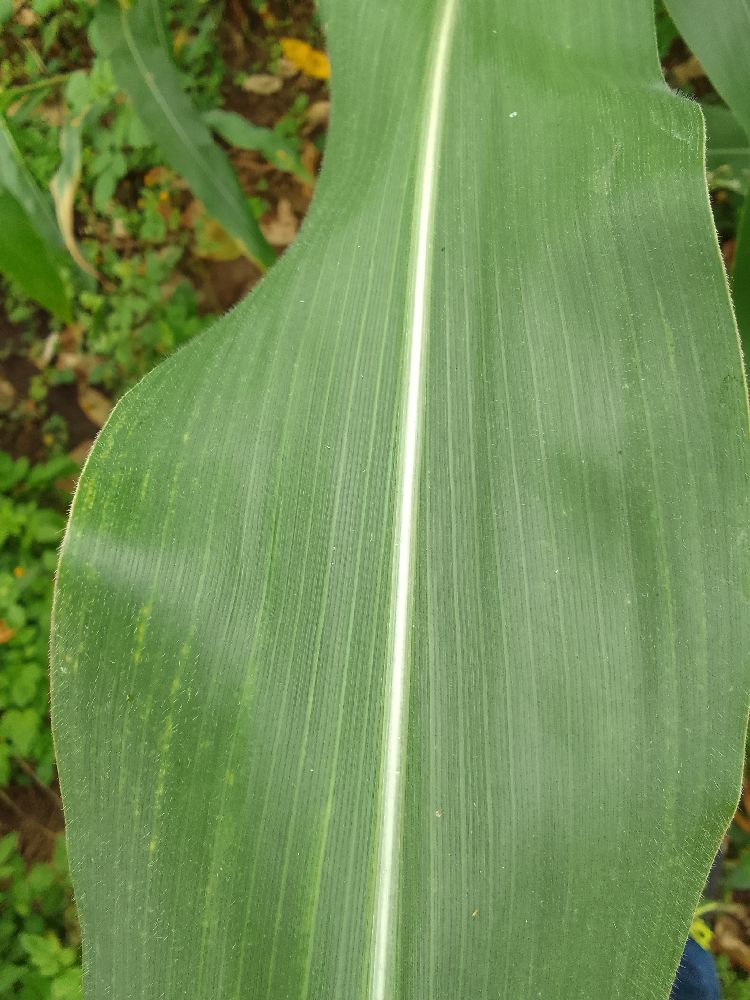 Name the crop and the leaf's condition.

maize, healthy
